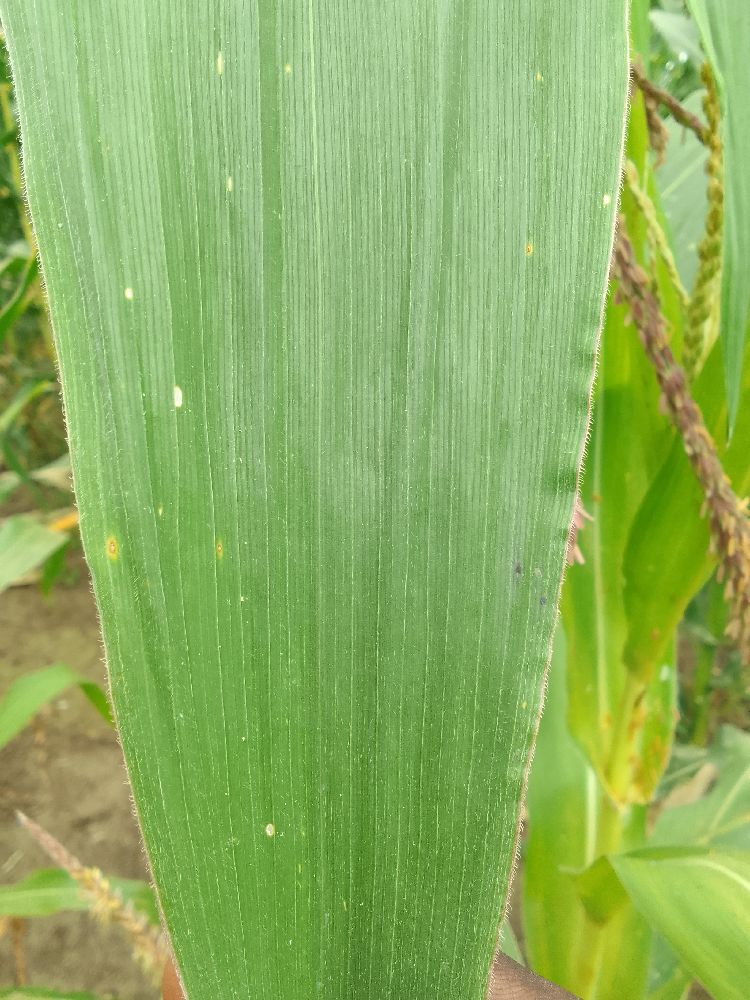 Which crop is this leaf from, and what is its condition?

maize, healthy
